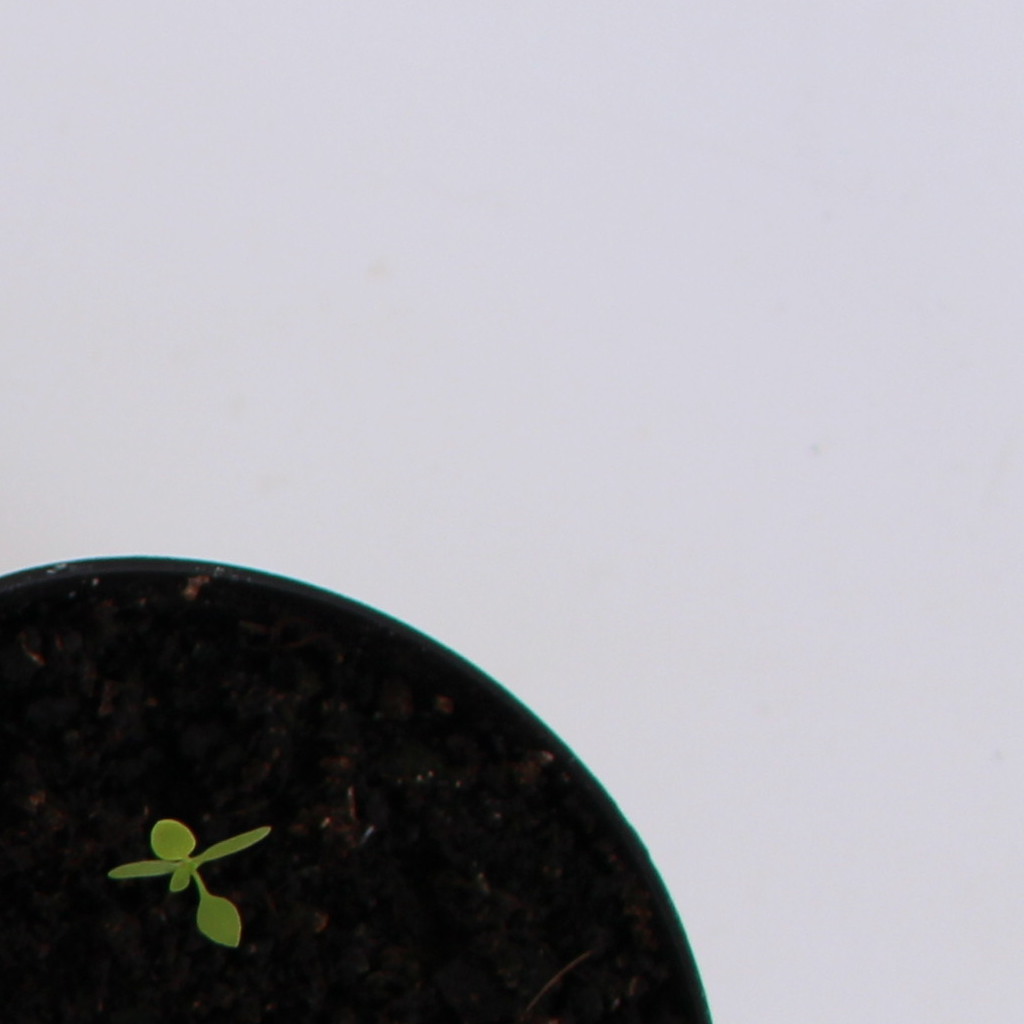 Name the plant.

Papaver rhoeas
